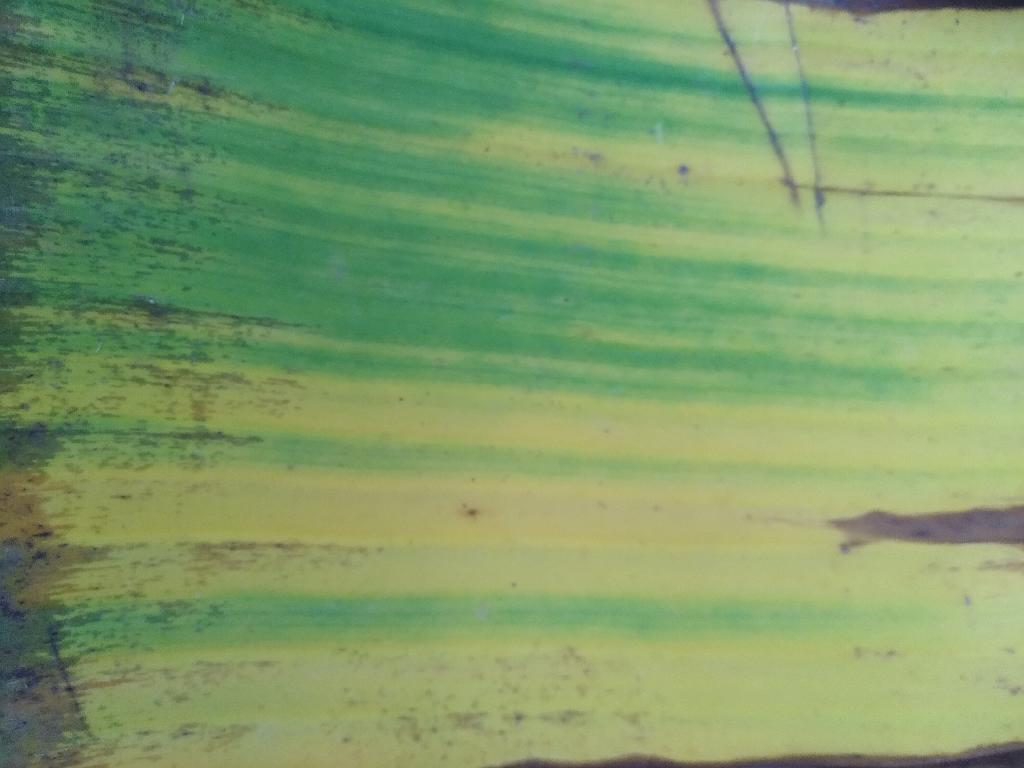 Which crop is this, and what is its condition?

banana, fusarium wilt race 1
